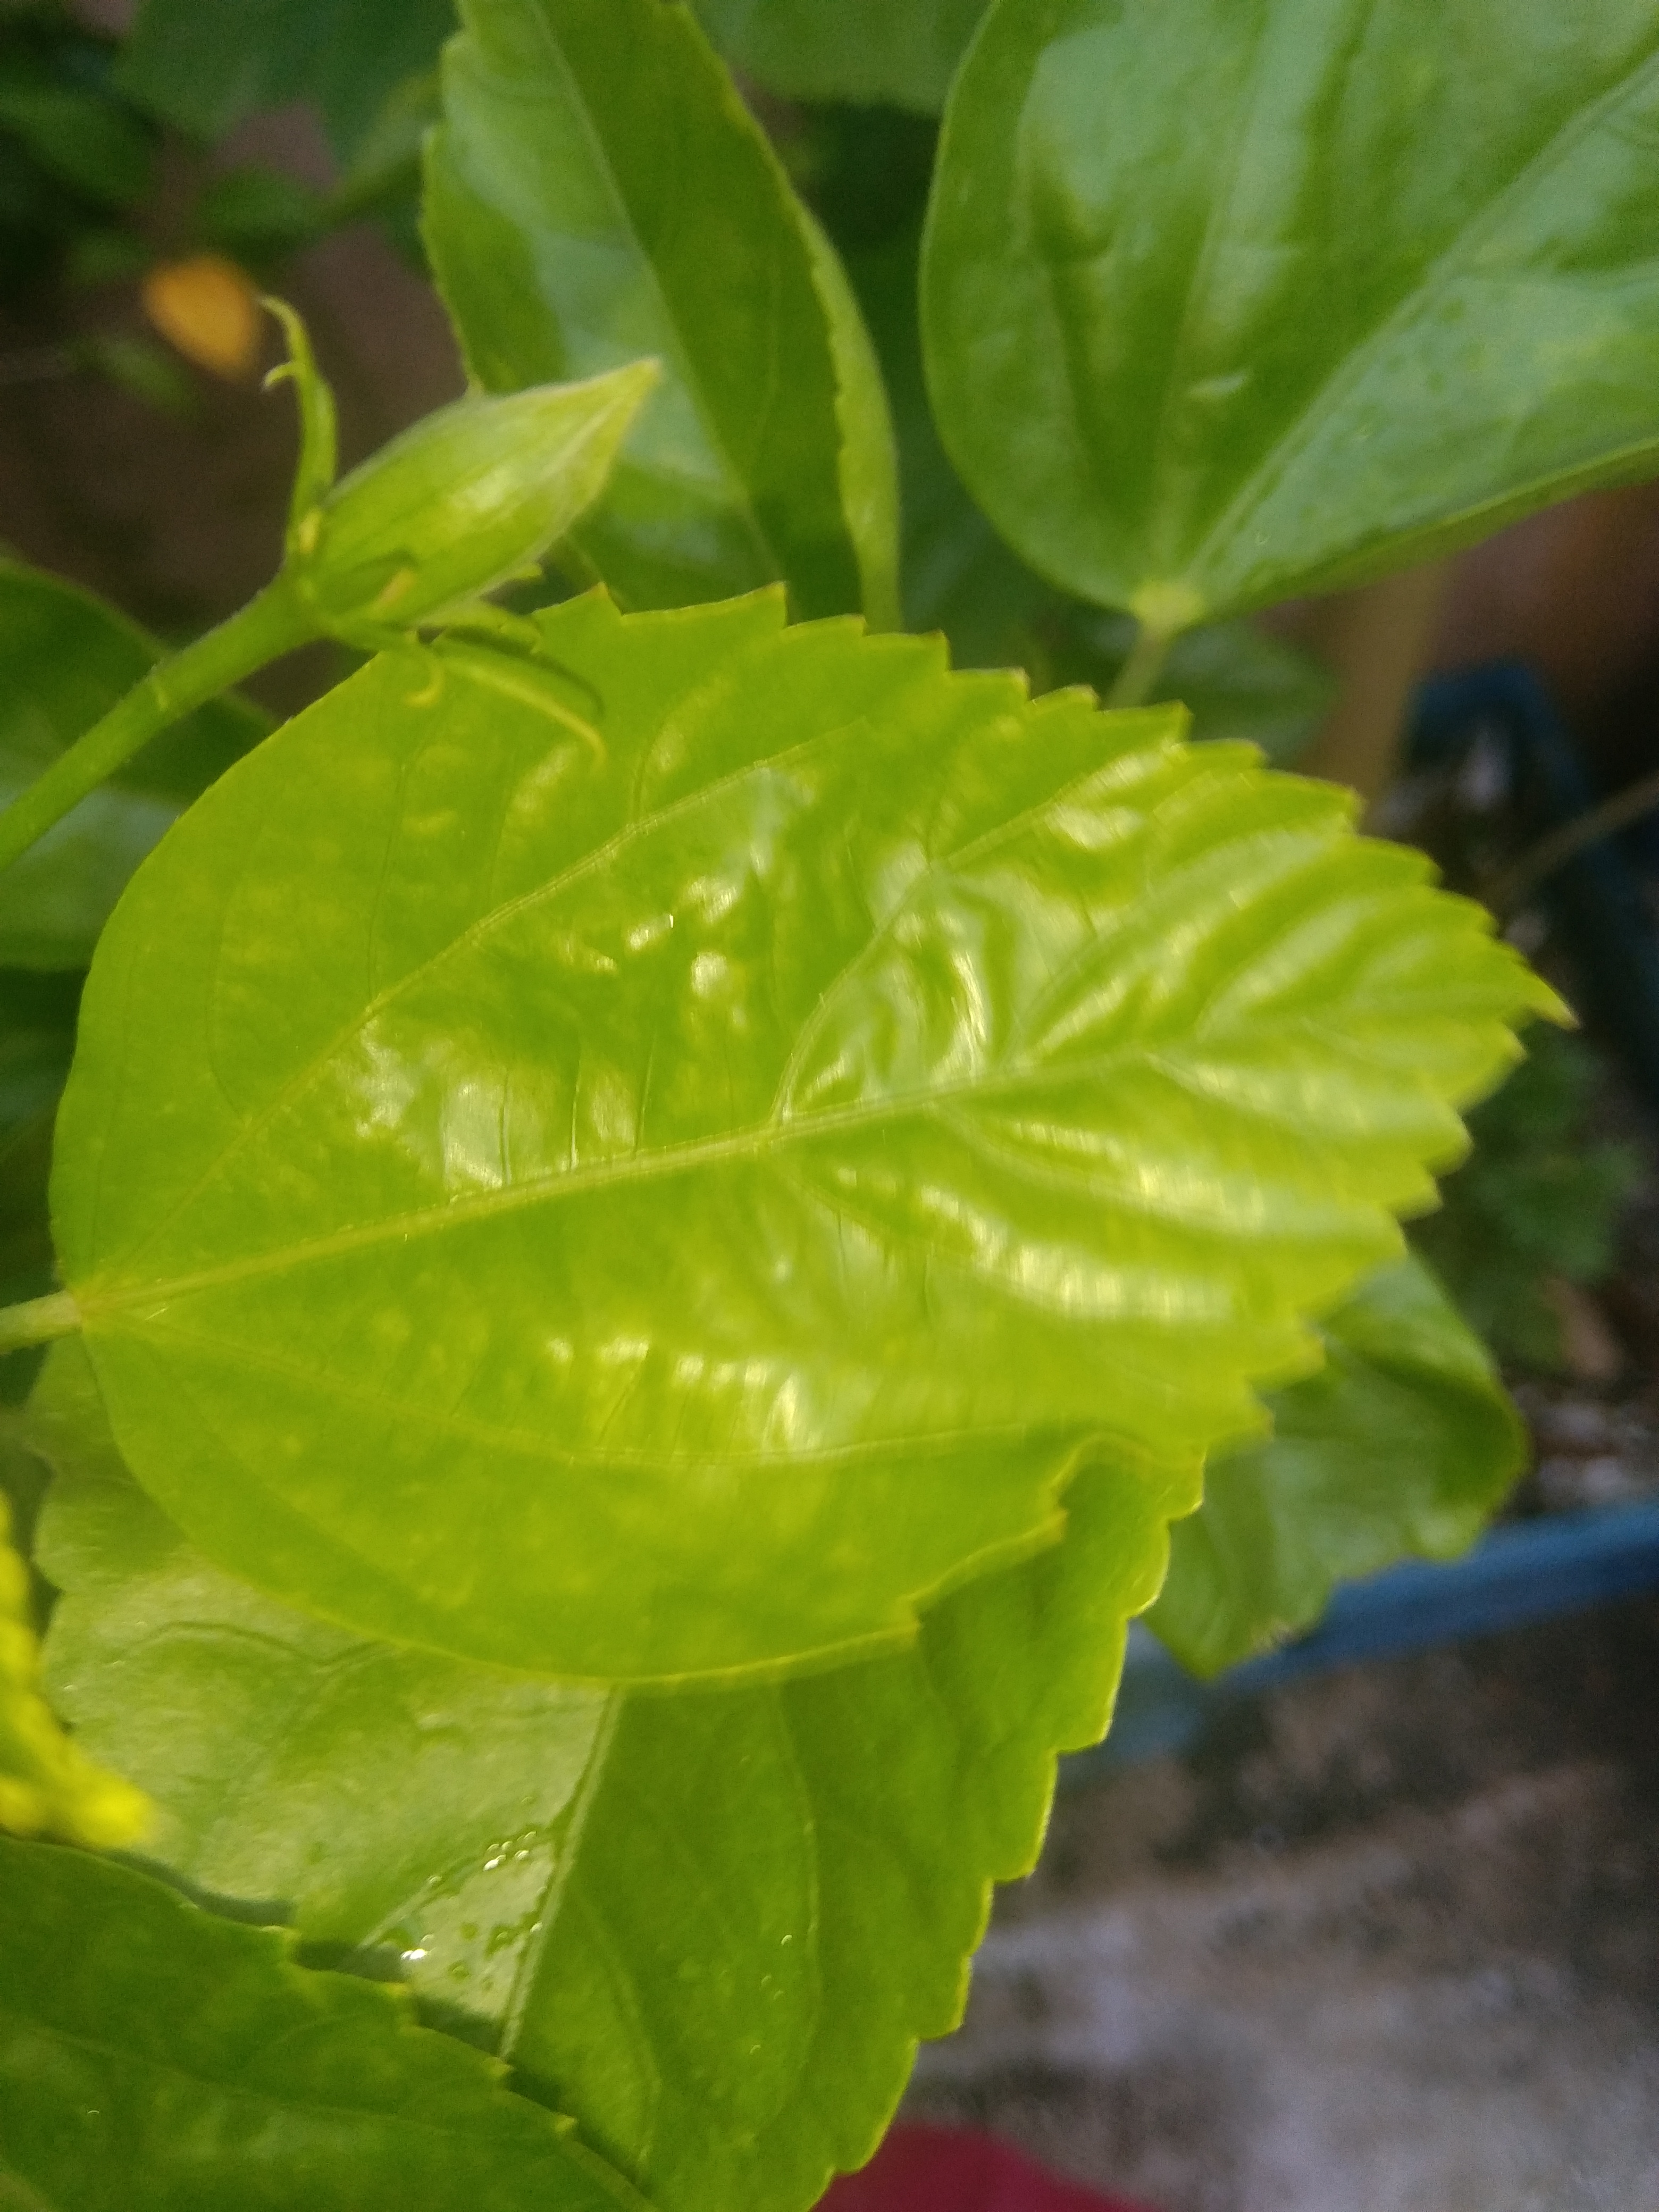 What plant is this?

hibiscus
